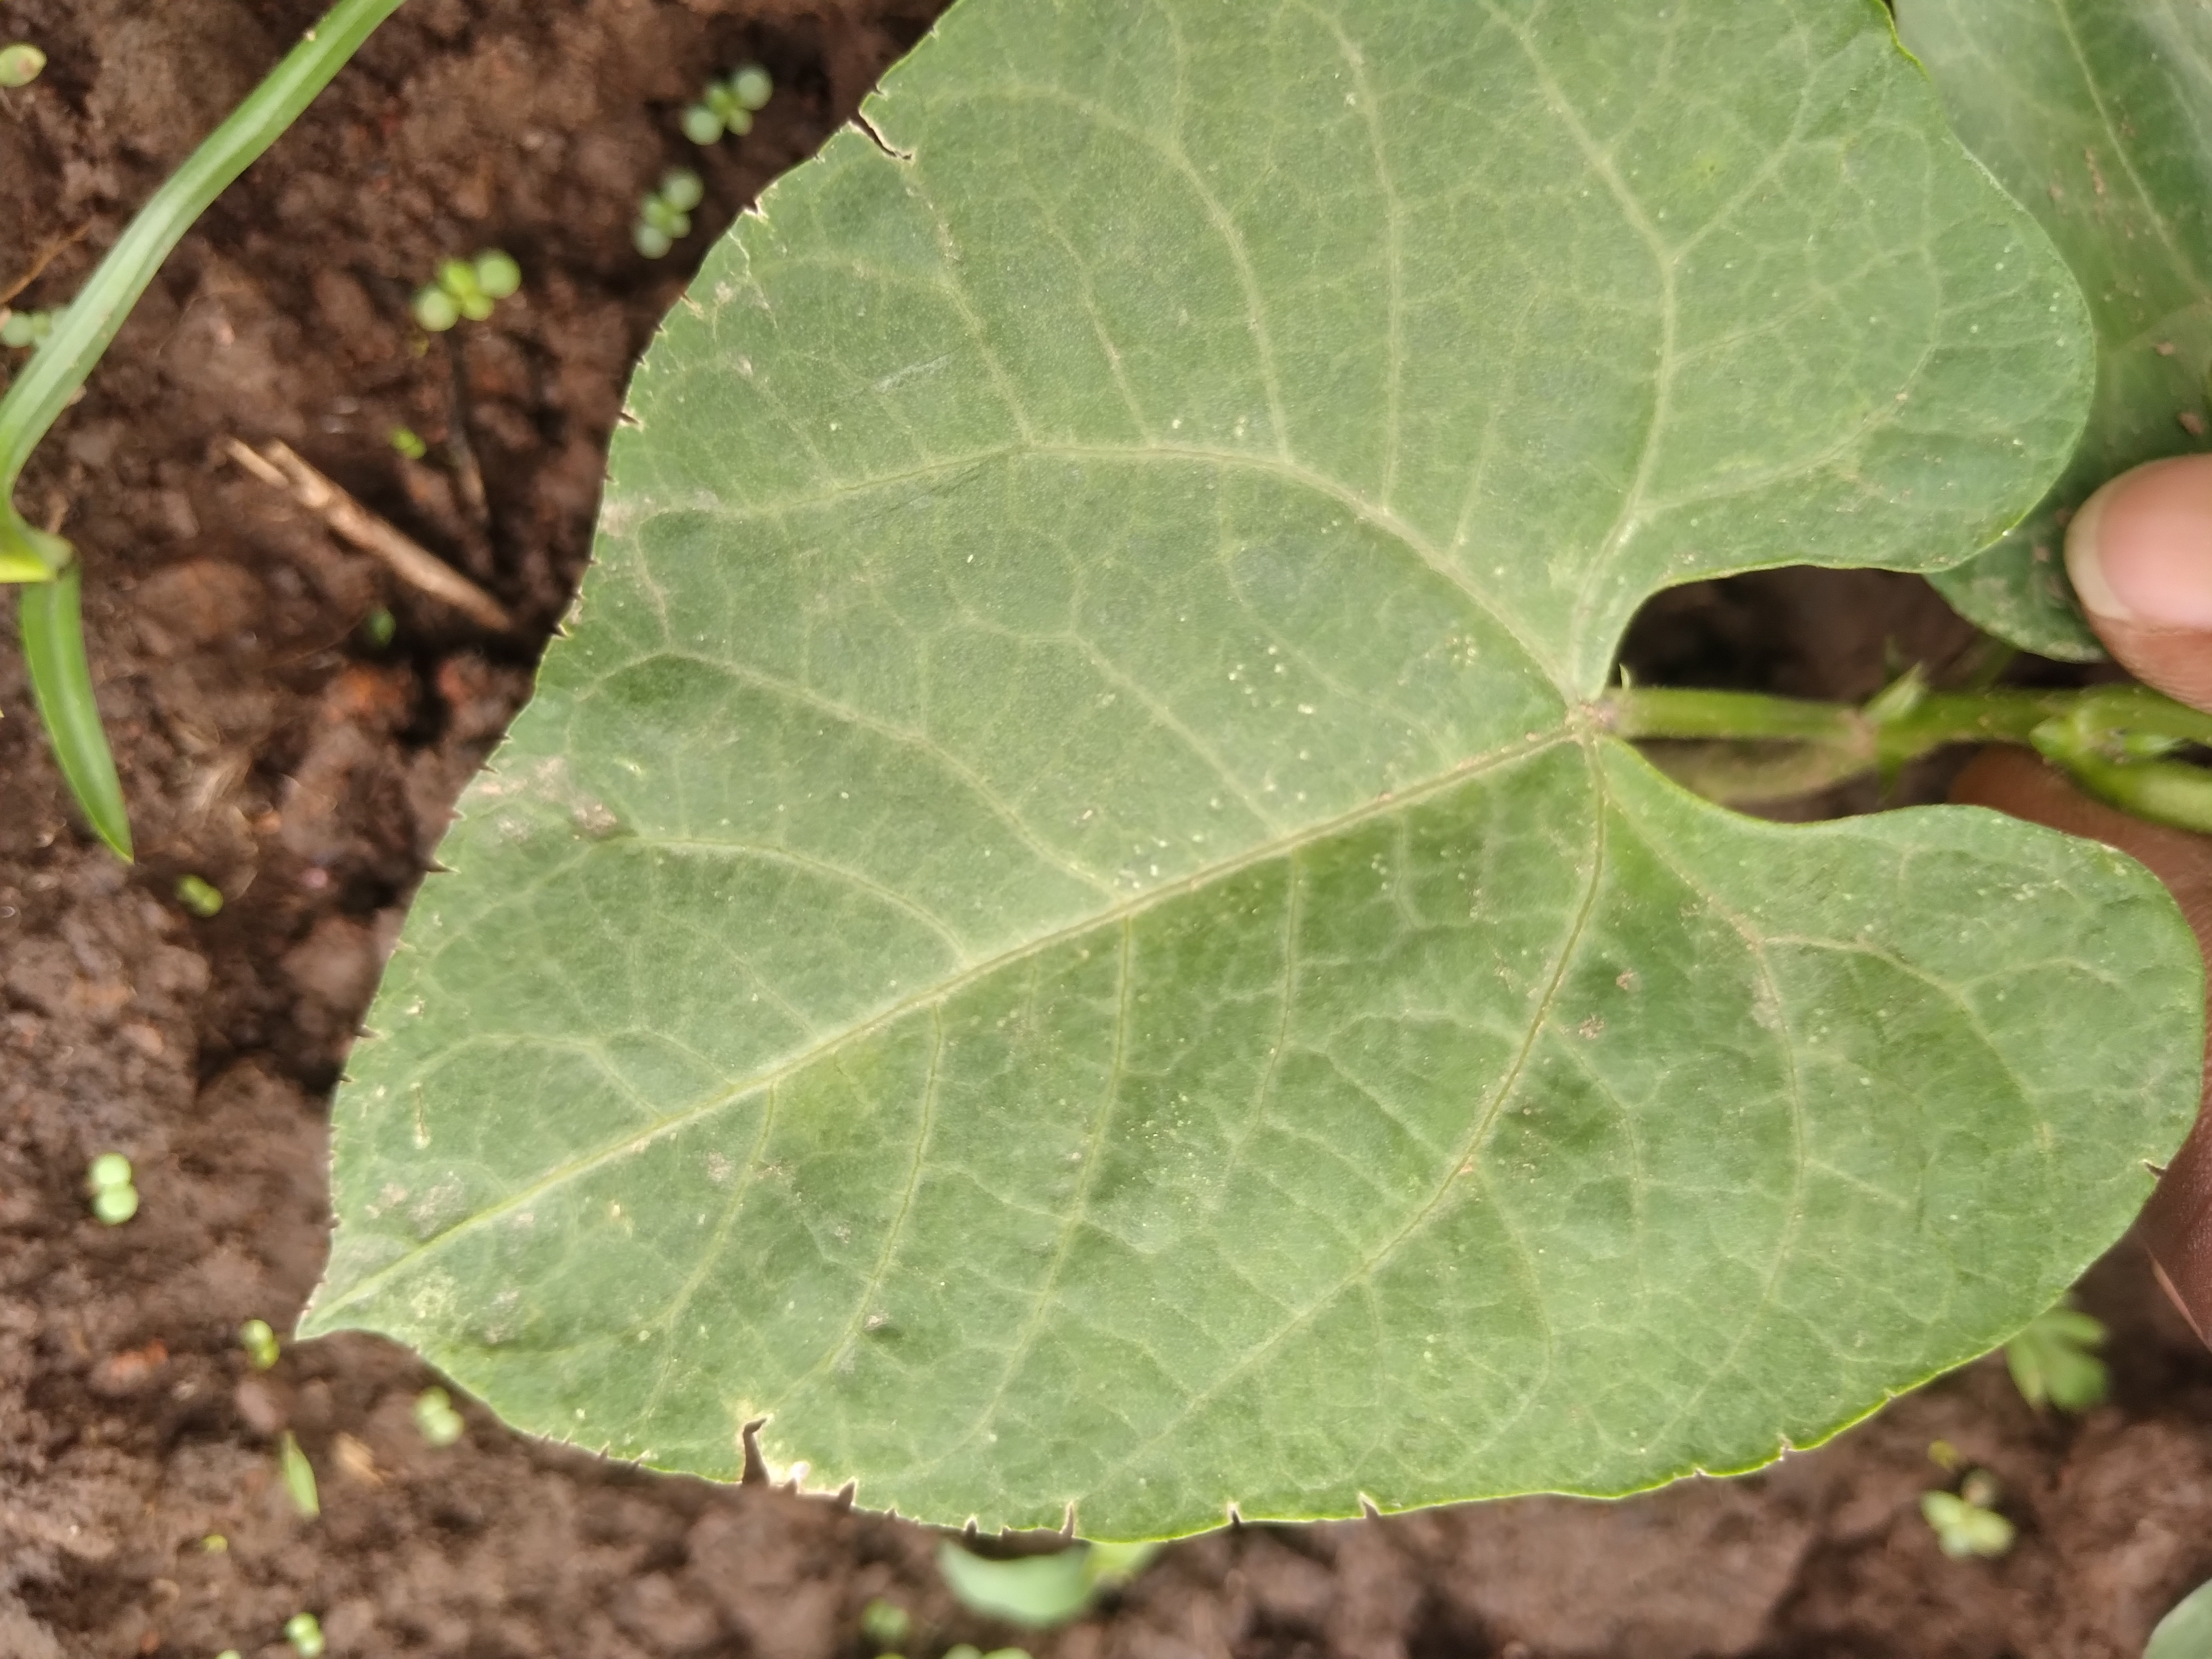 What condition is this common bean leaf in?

healthy
